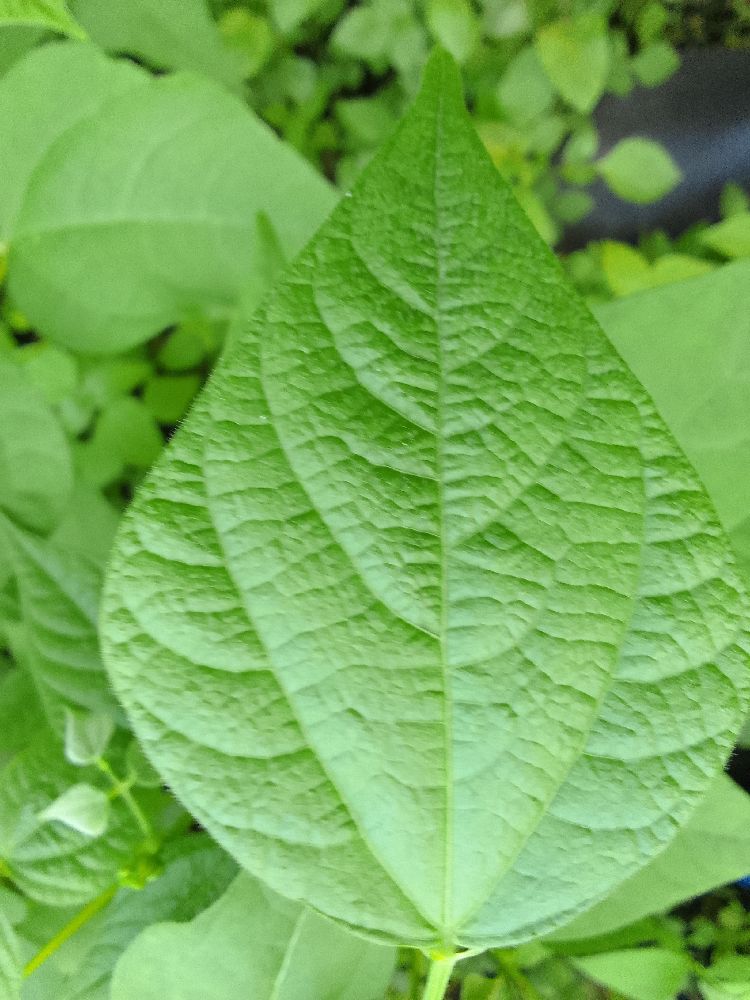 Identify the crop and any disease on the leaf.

common bean, healthy
